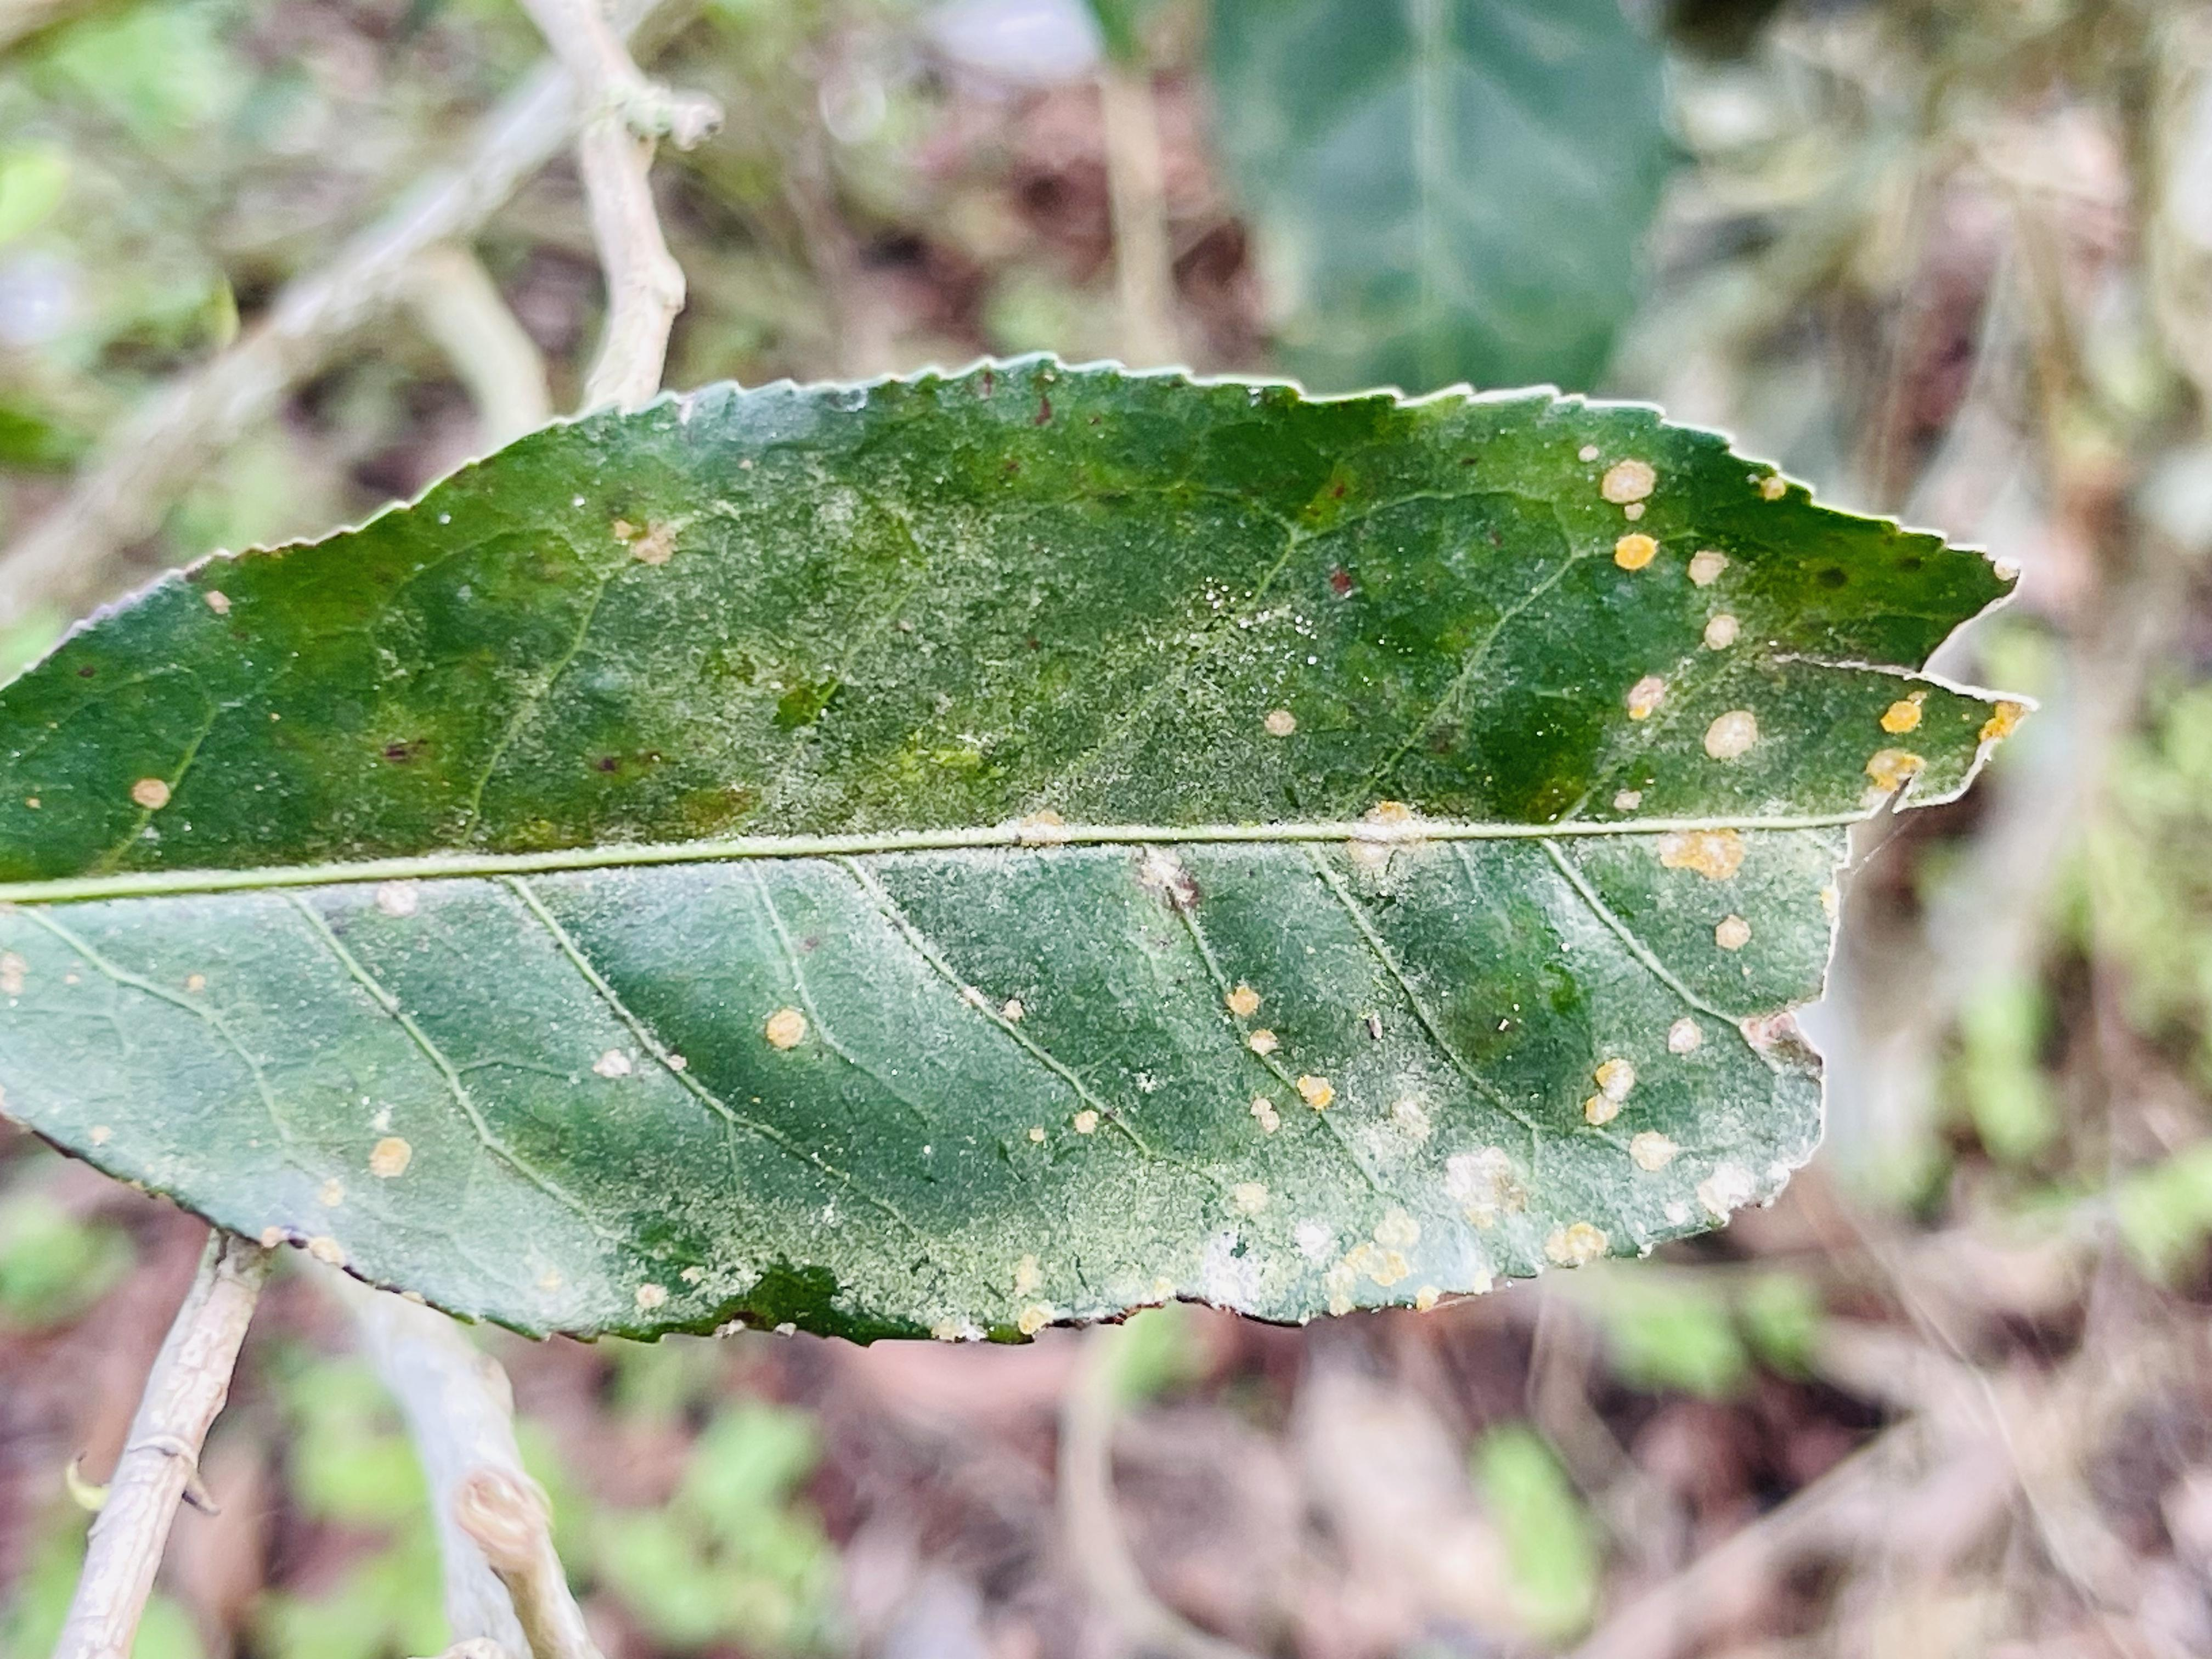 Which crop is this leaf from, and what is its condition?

tea, red rust
